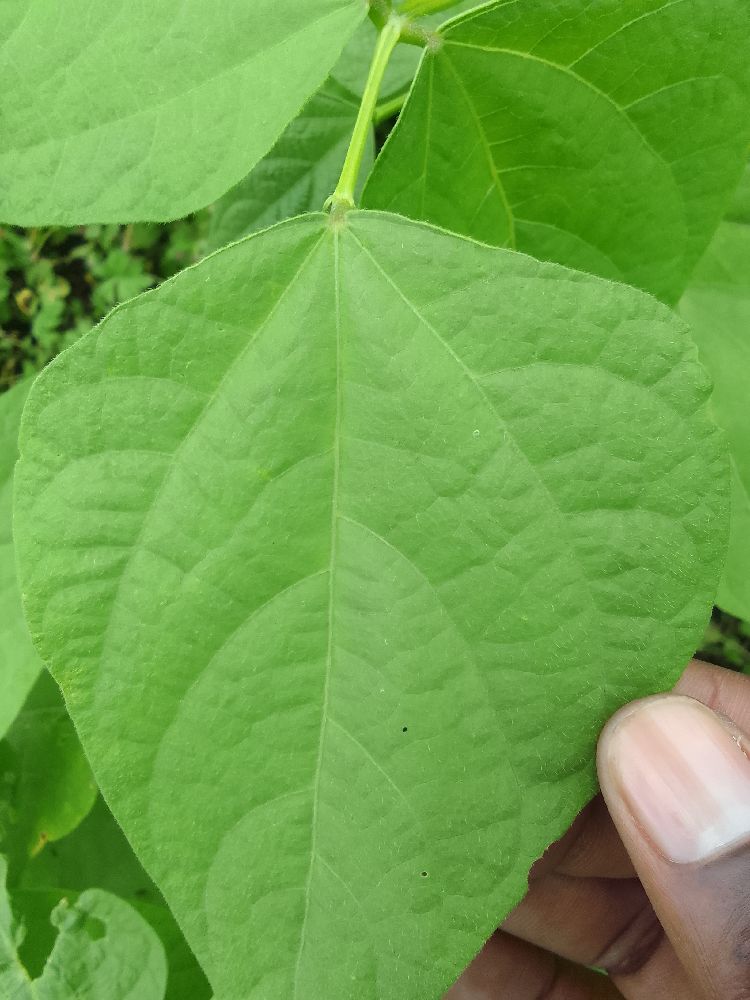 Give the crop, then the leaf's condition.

common bean, healthy
